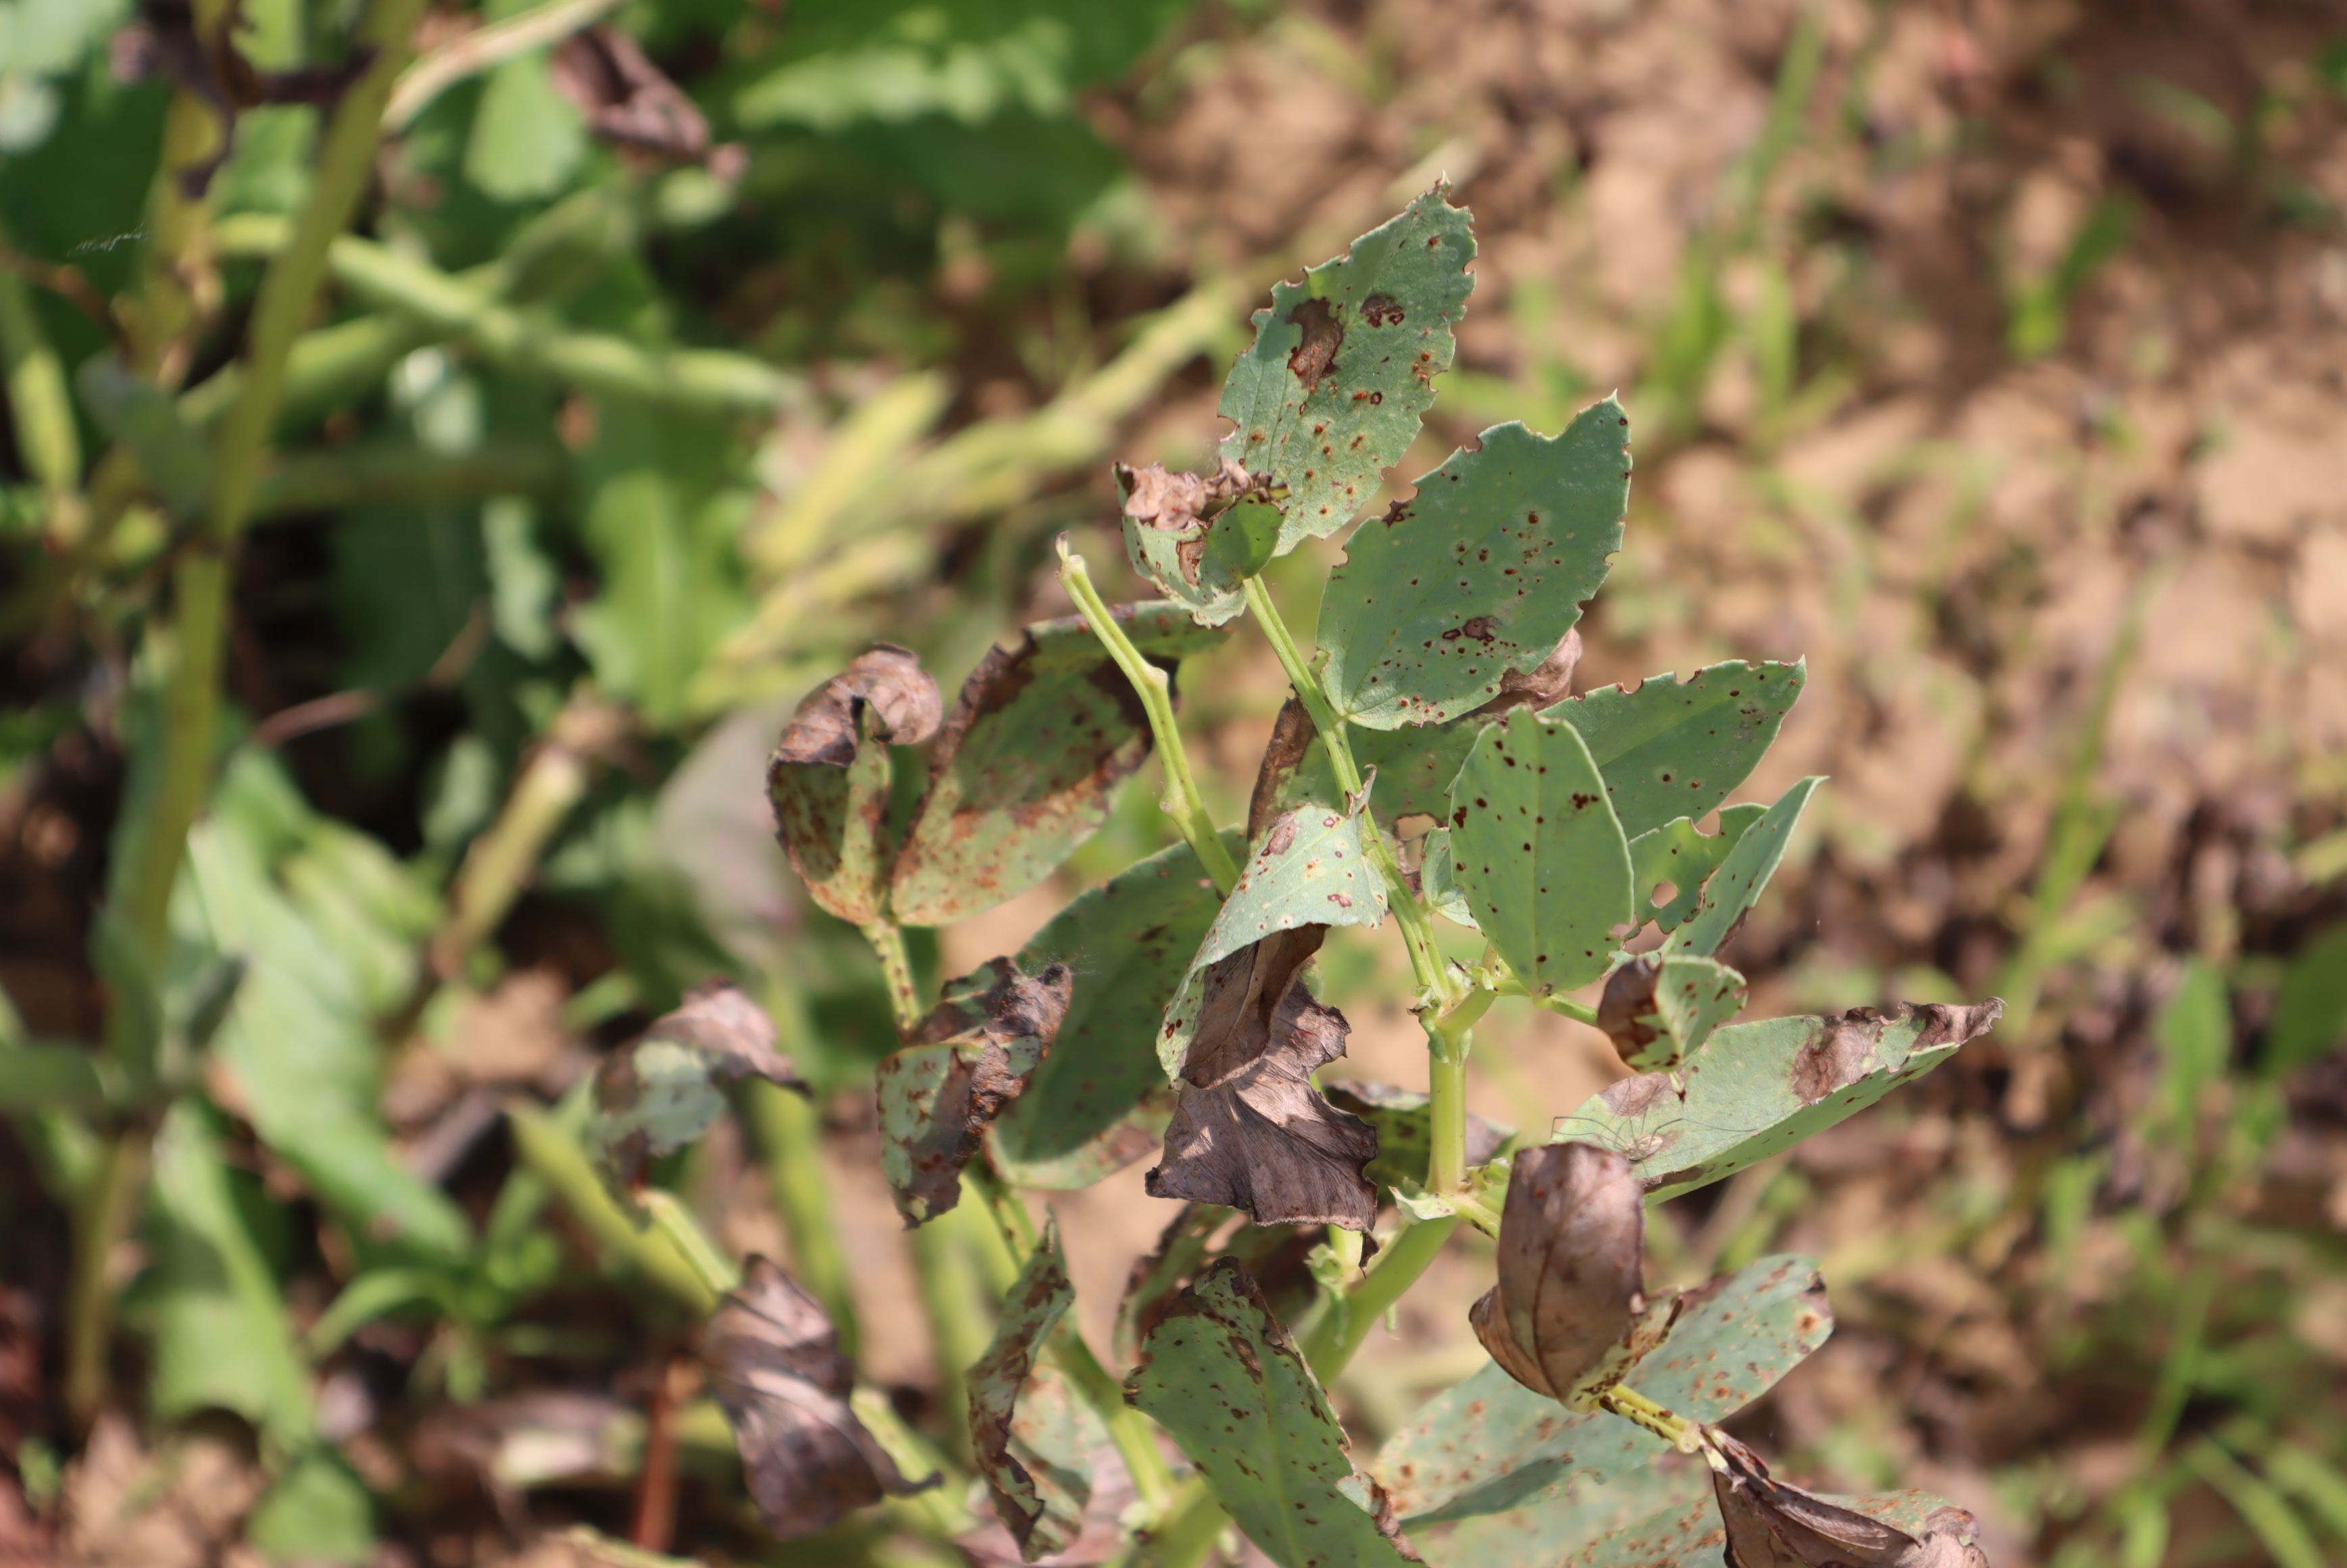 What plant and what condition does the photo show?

faba bean, chocolate spot, rust
